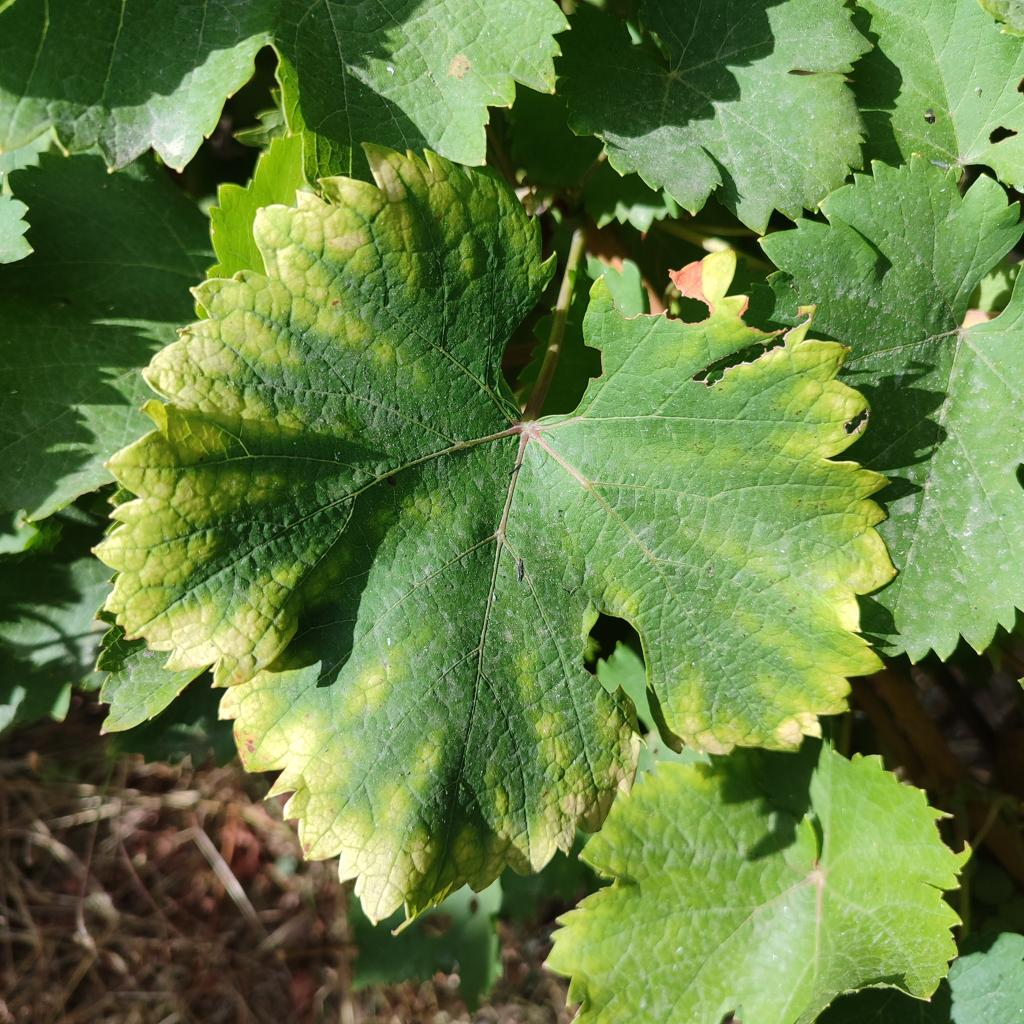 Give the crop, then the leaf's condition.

grapevine, esca complex
